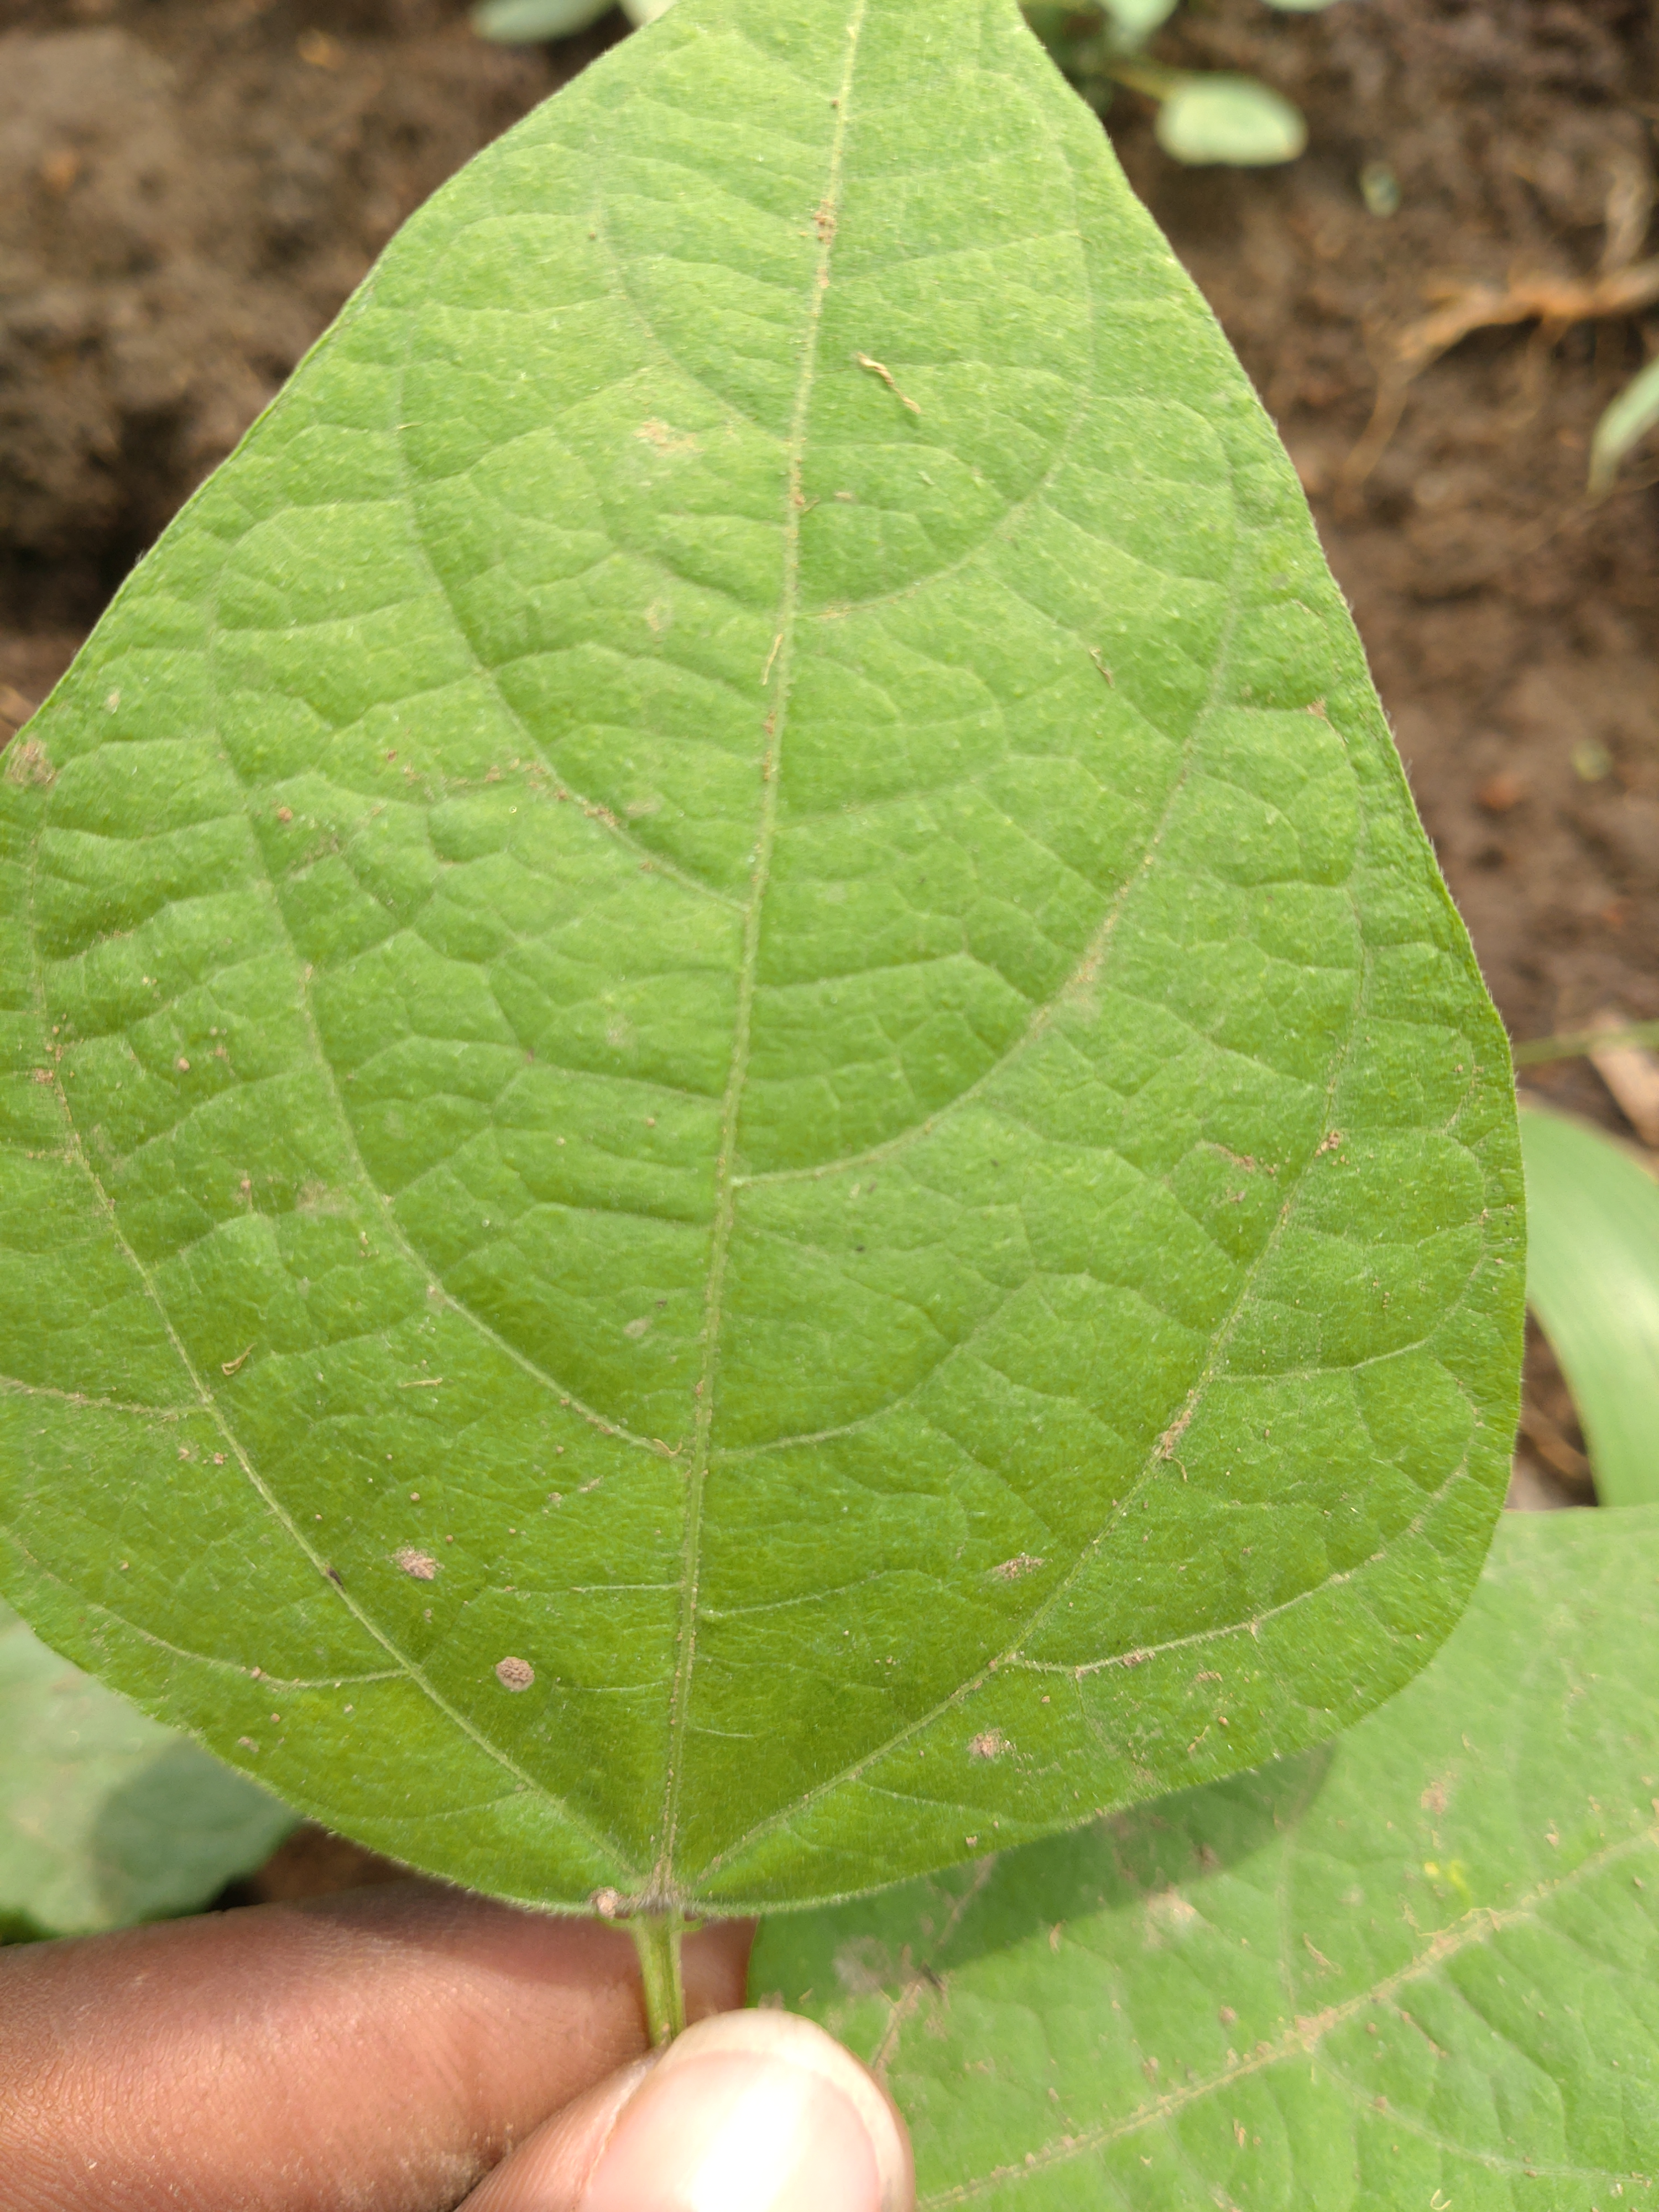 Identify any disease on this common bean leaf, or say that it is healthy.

healthy
